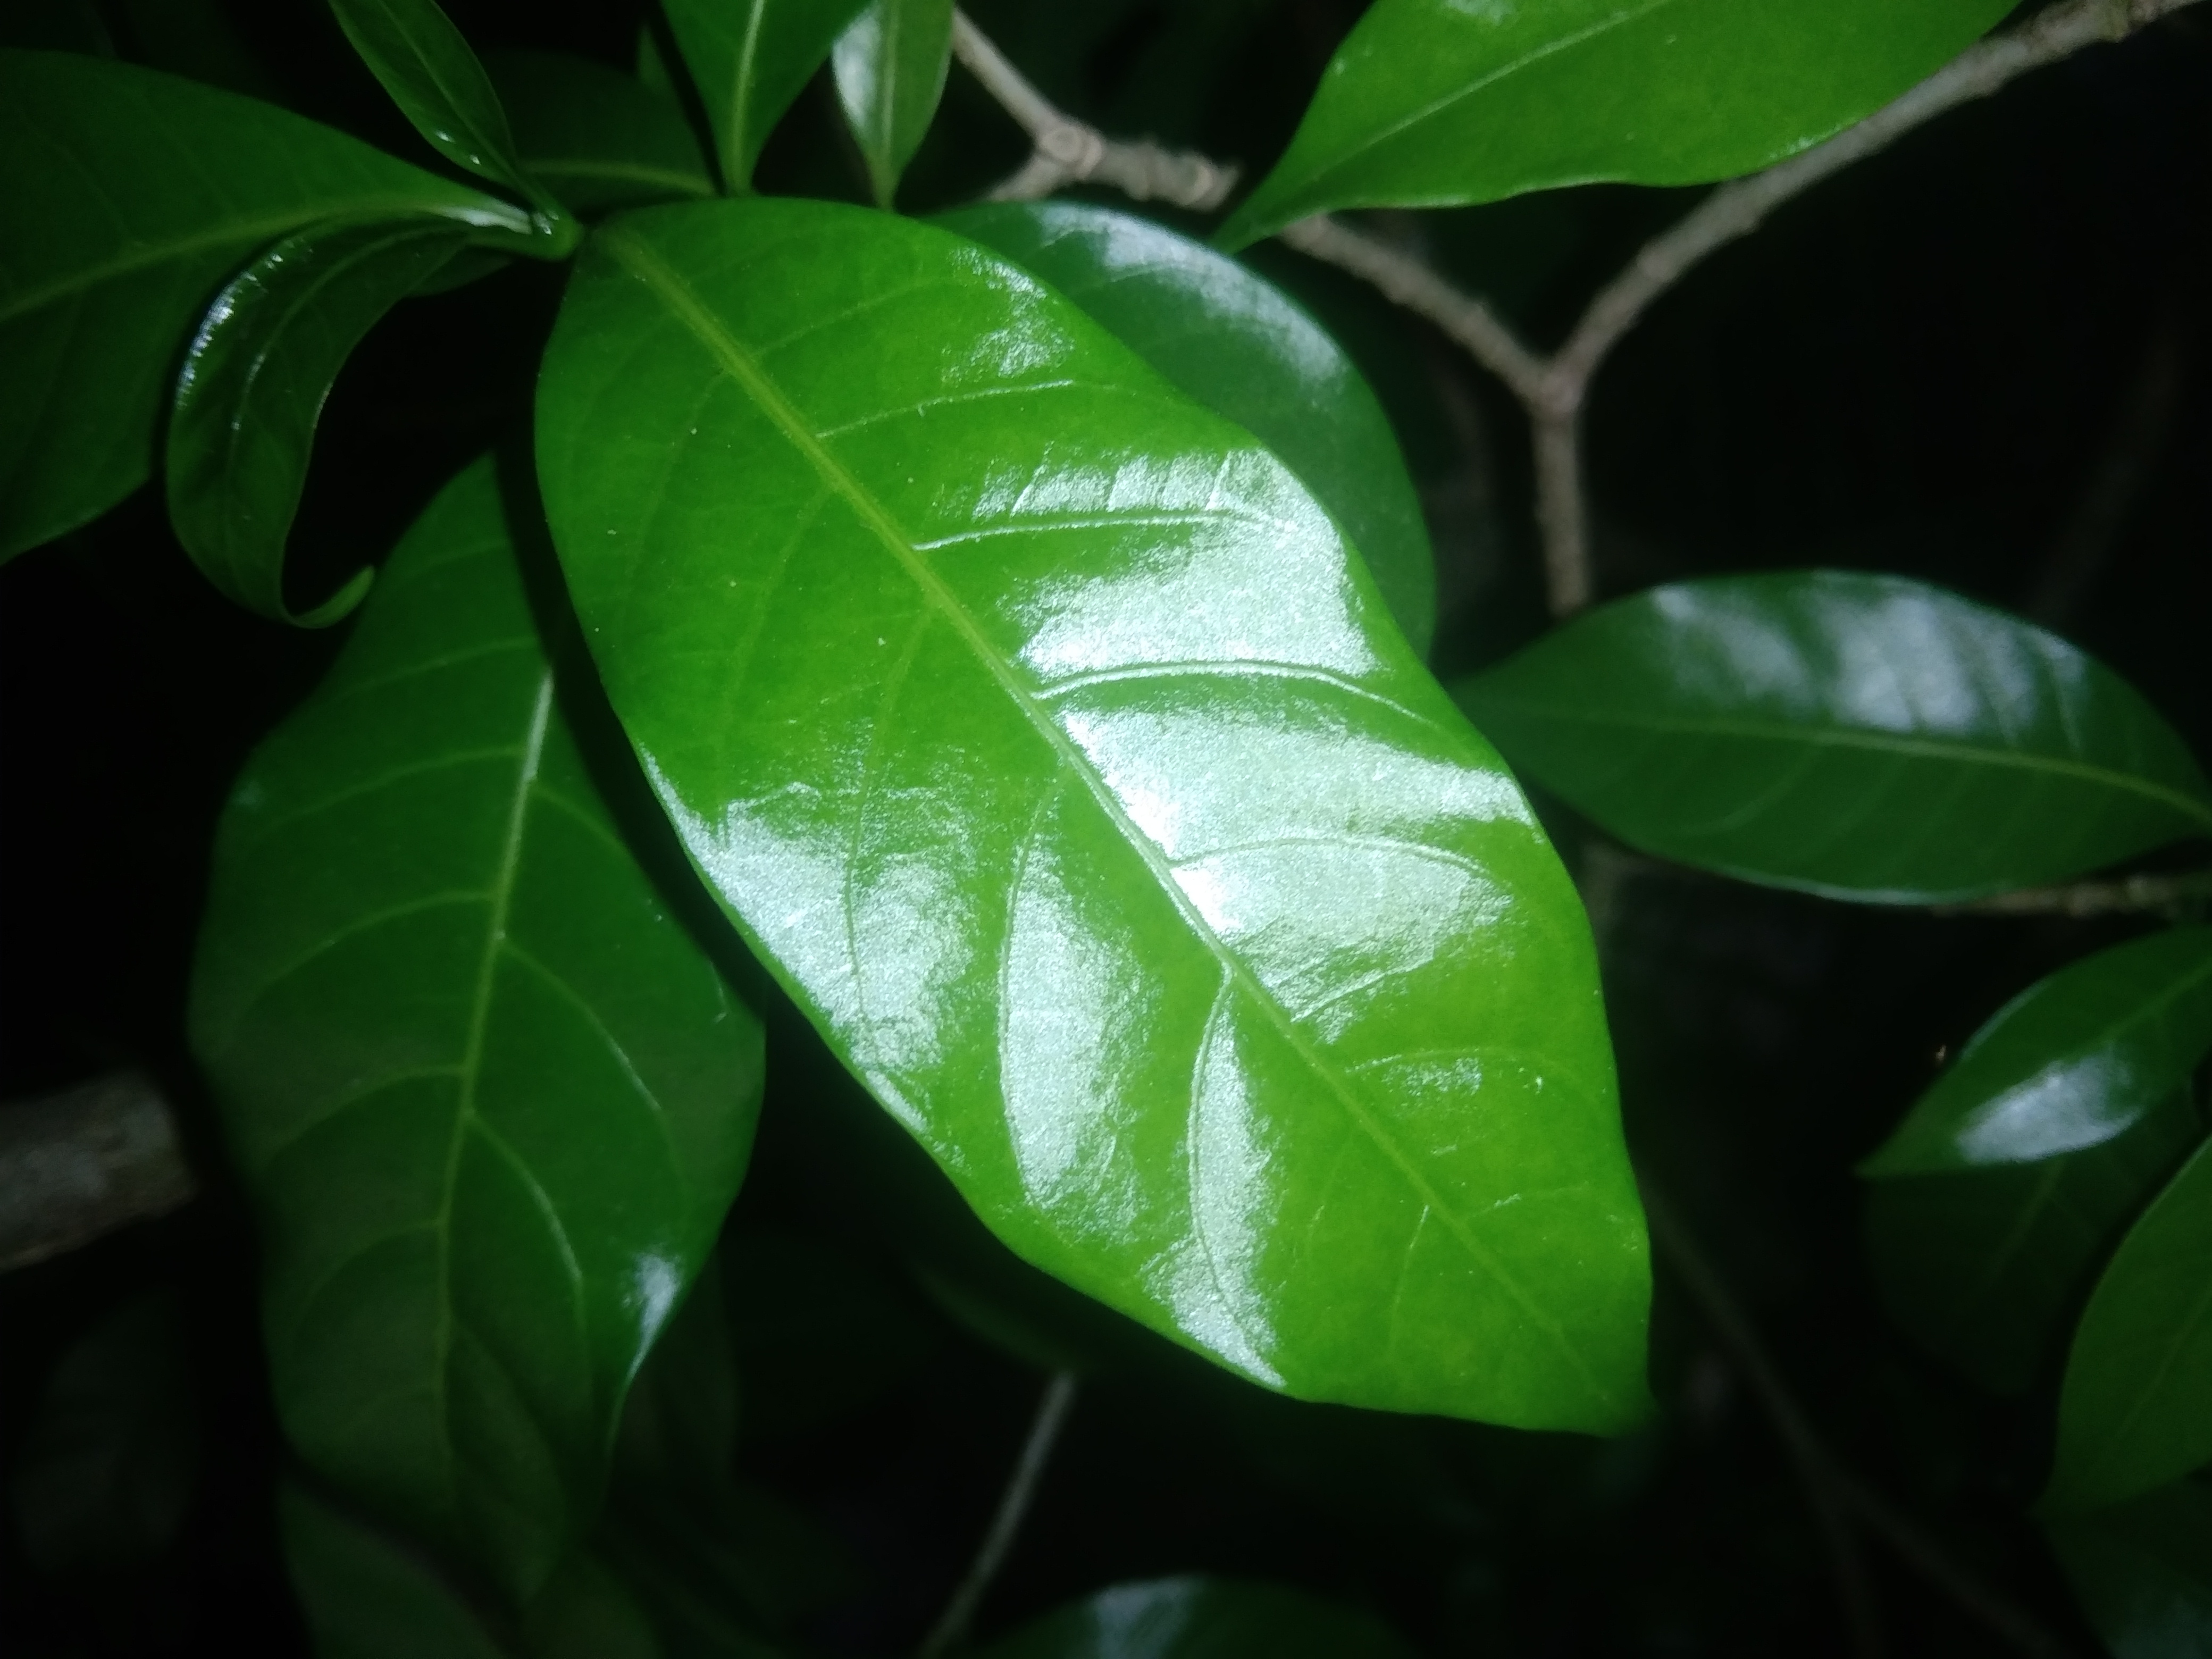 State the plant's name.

togor
